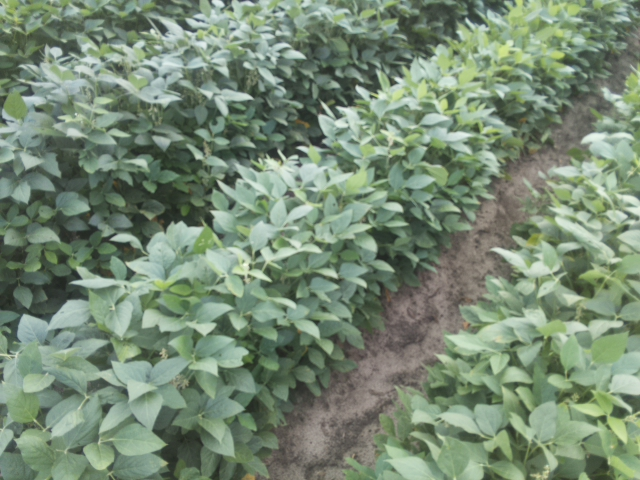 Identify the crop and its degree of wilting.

soybean, leaves with no wilting
